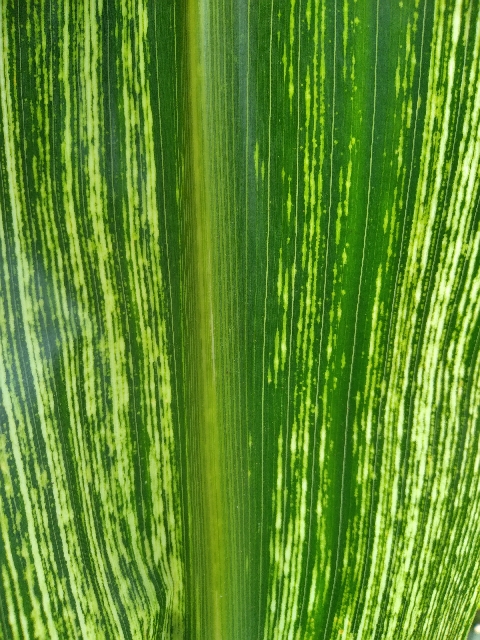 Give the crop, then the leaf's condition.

maize, maize streak virus
